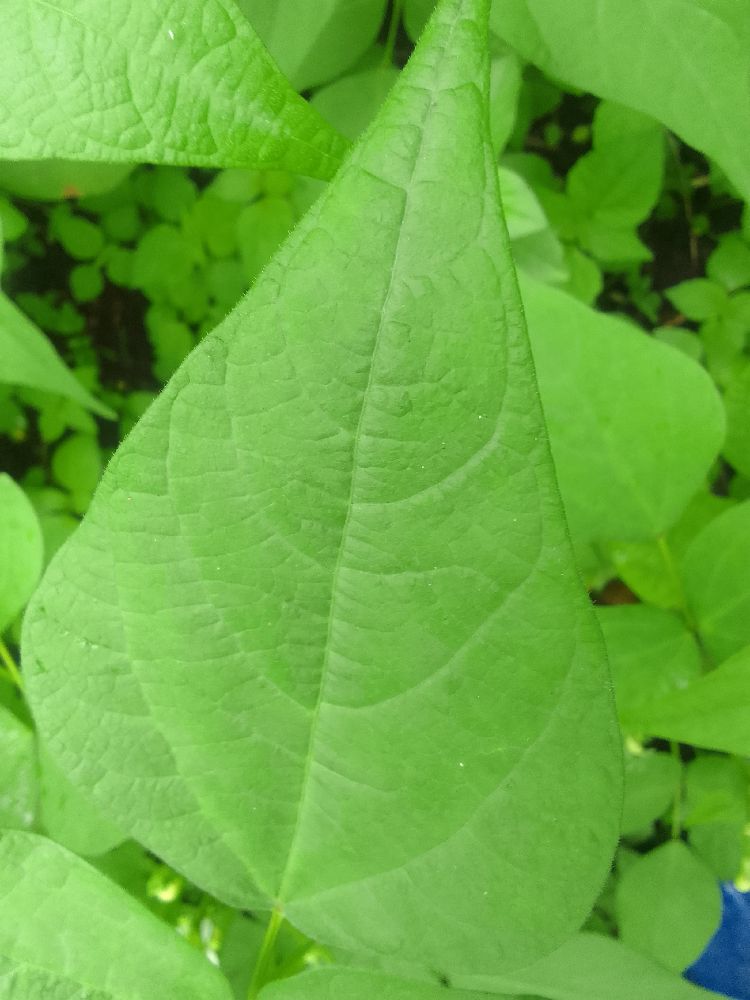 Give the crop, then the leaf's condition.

common bean, healthy
